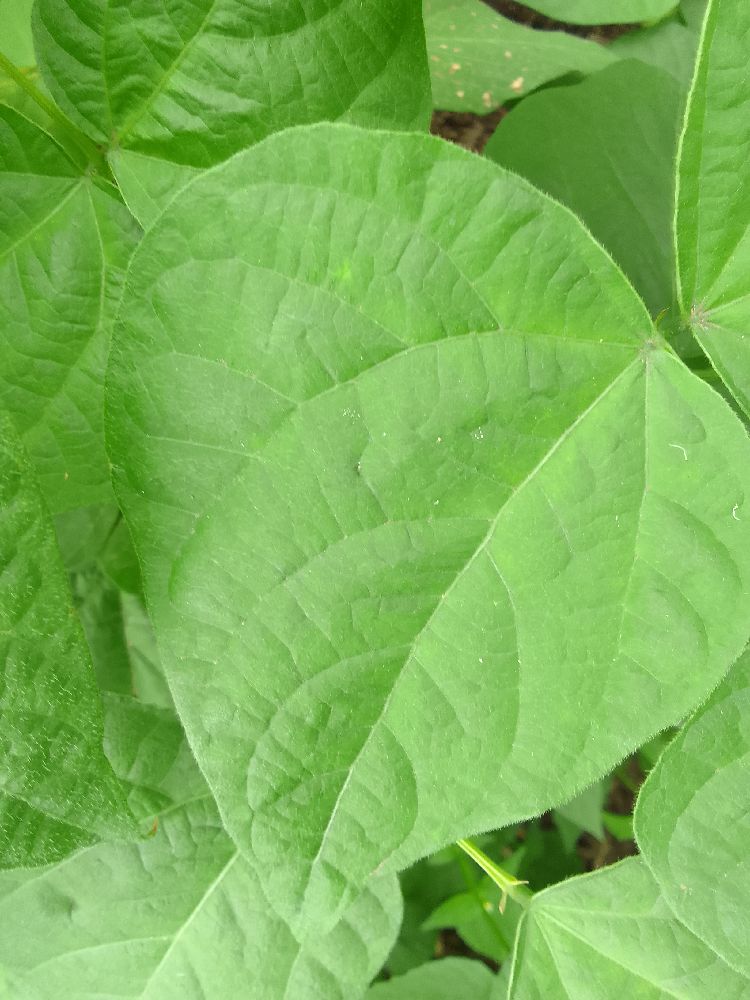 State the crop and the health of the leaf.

common bean, healthy
